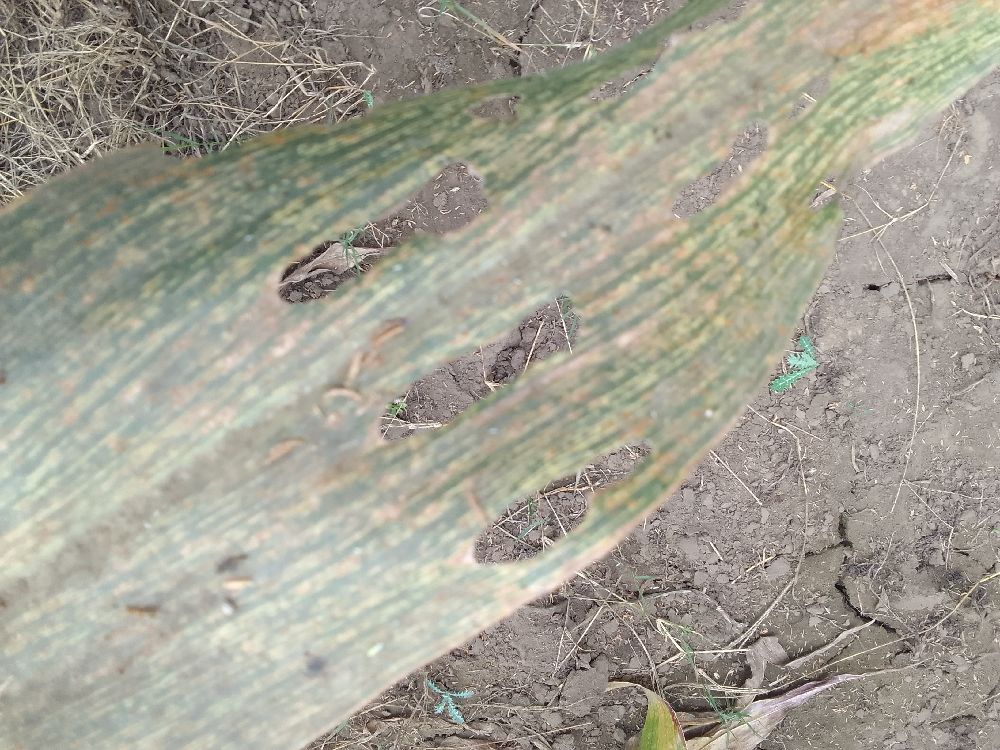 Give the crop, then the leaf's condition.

maize, maize streak virus
